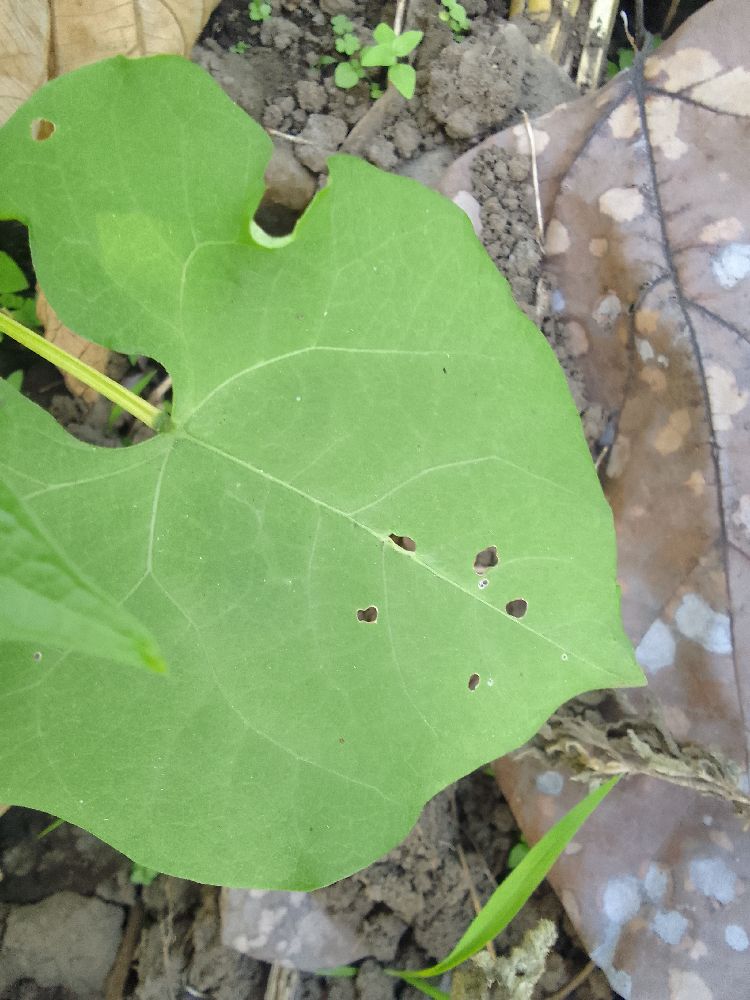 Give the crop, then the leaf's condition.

common bean, healthy
